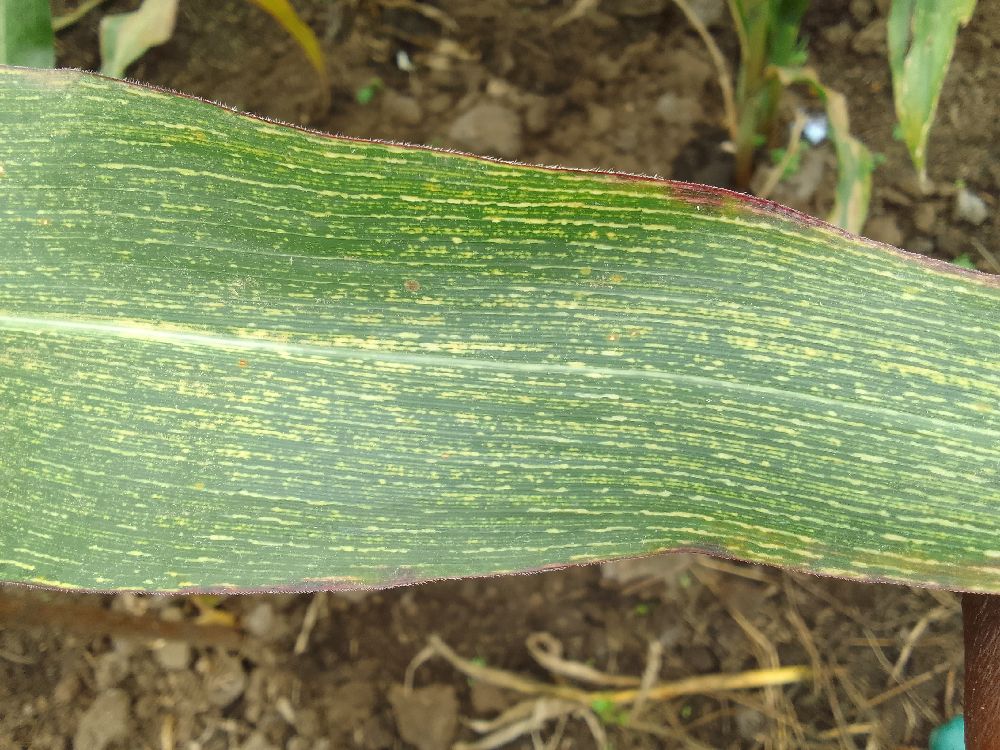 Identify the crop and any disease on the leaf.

maize, maize streak virus
